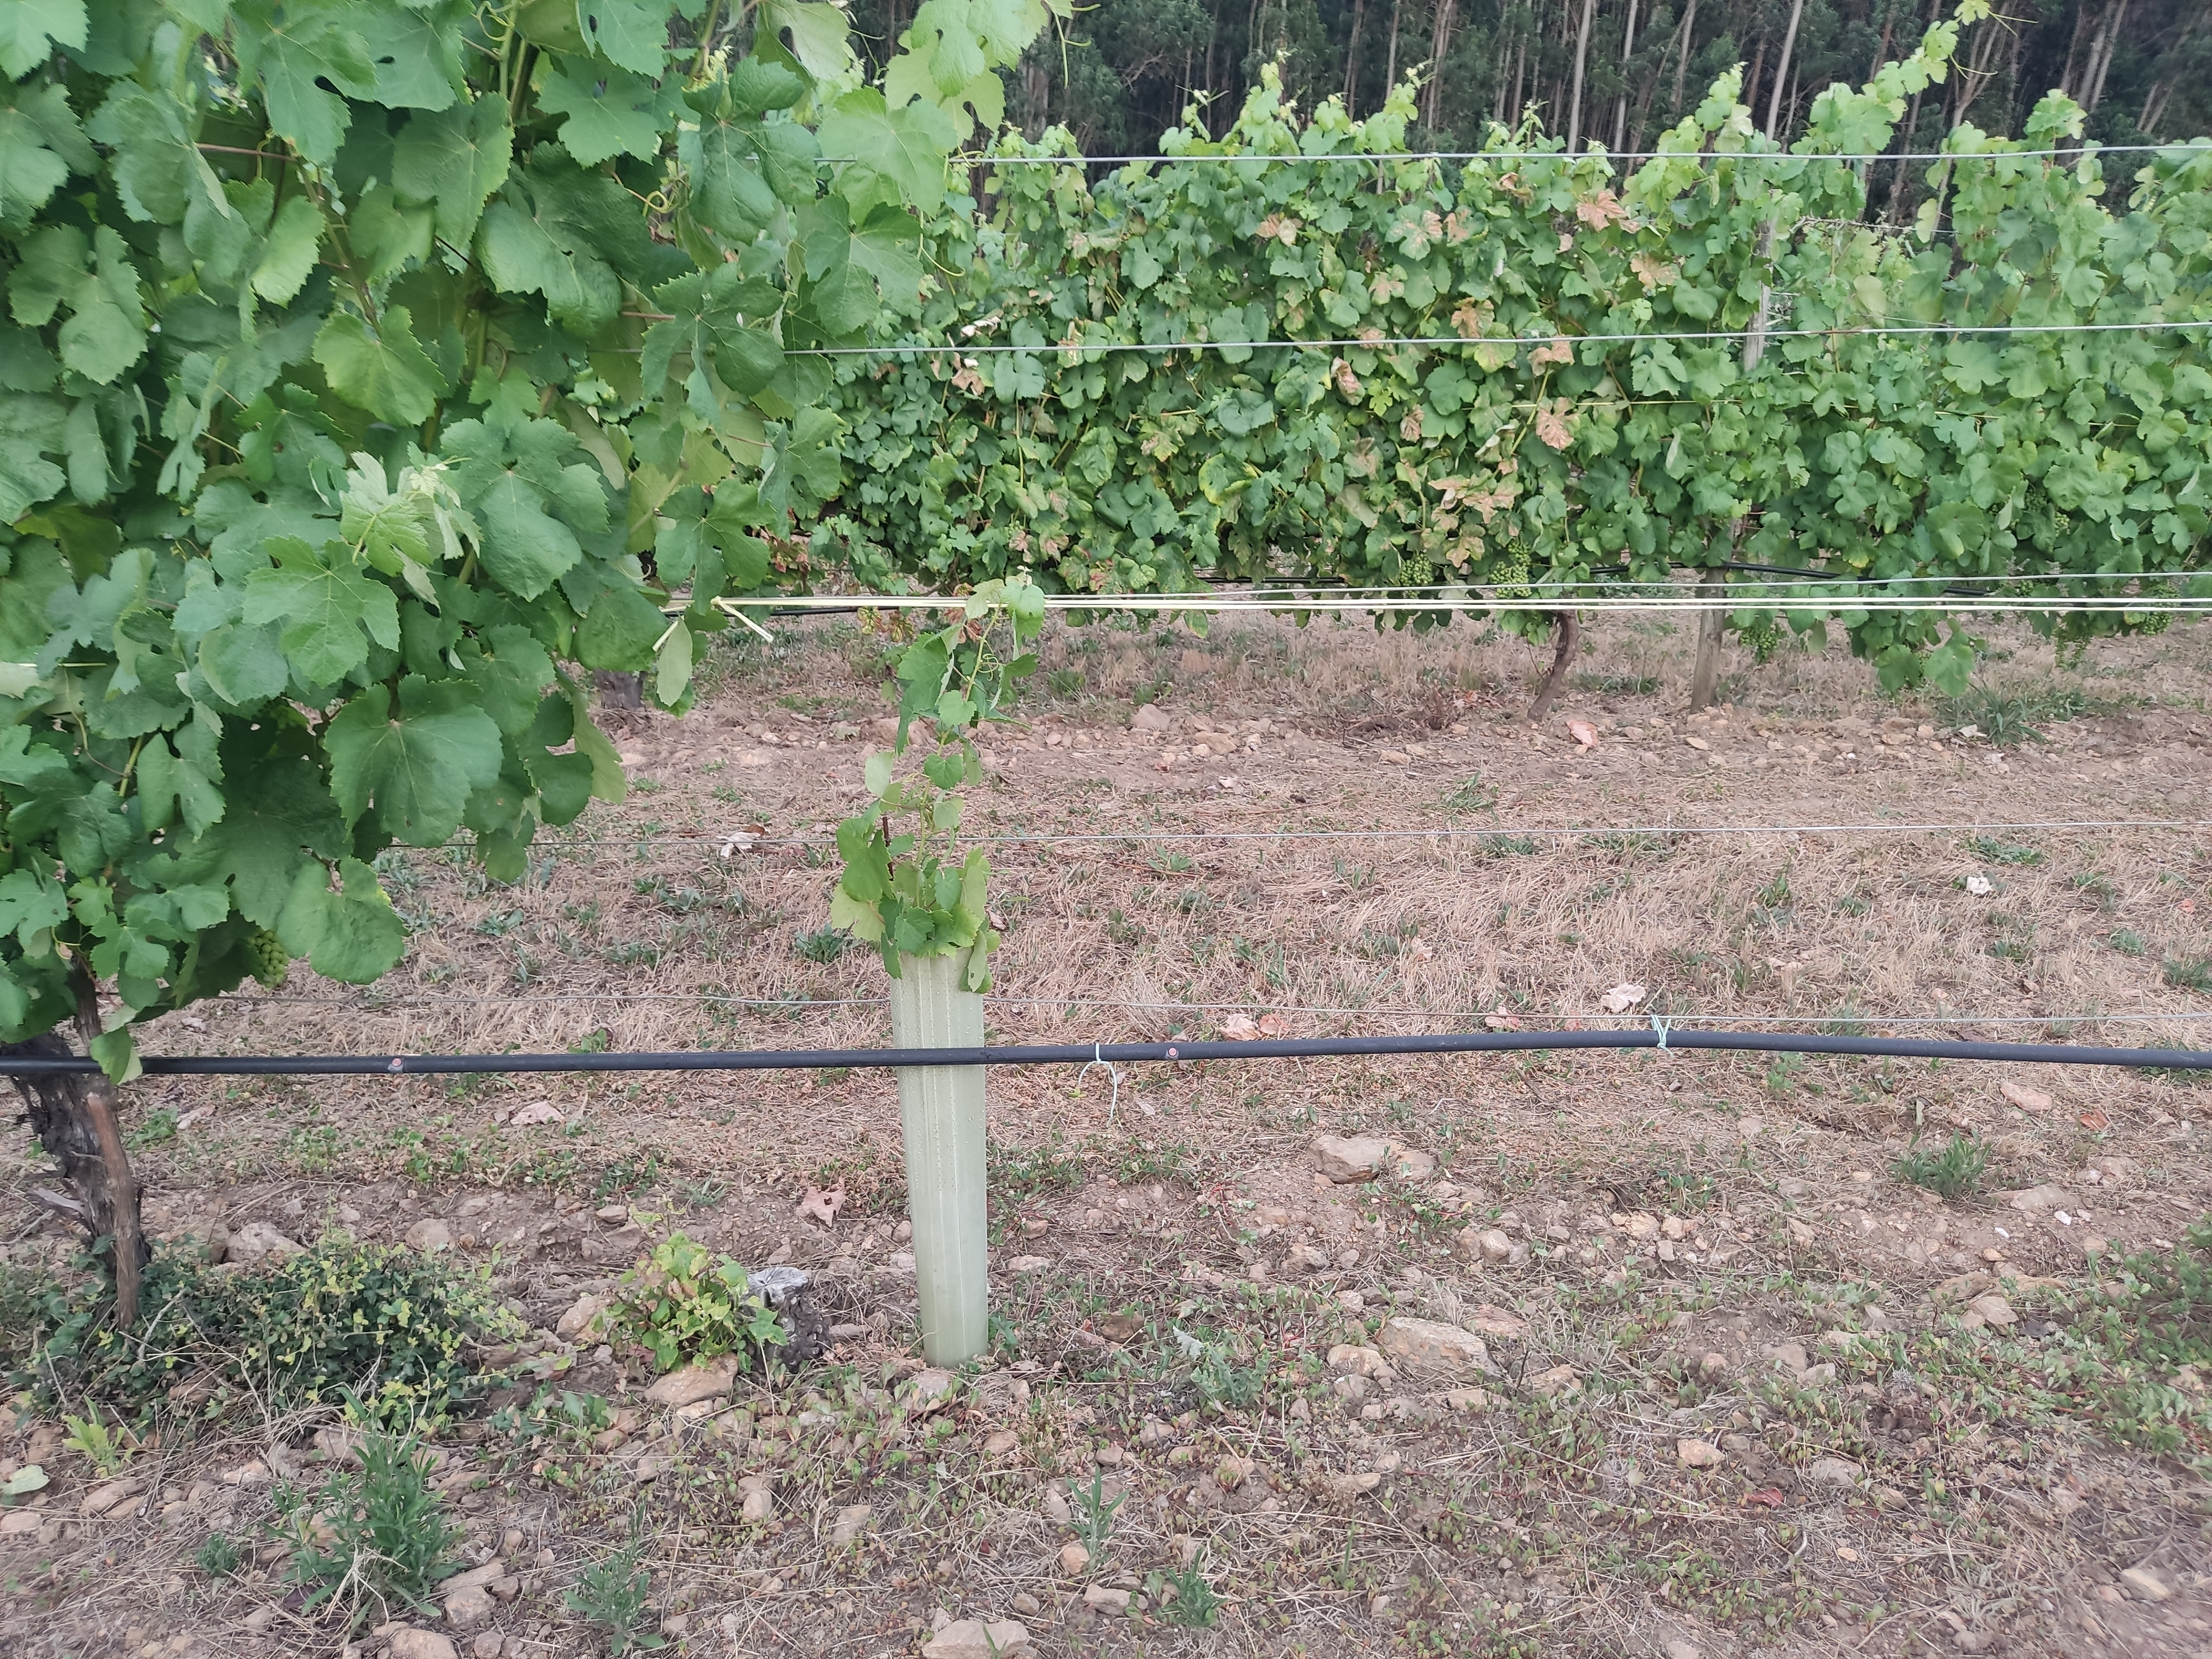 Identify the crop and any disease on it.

grapevine, not affected by esca disease
